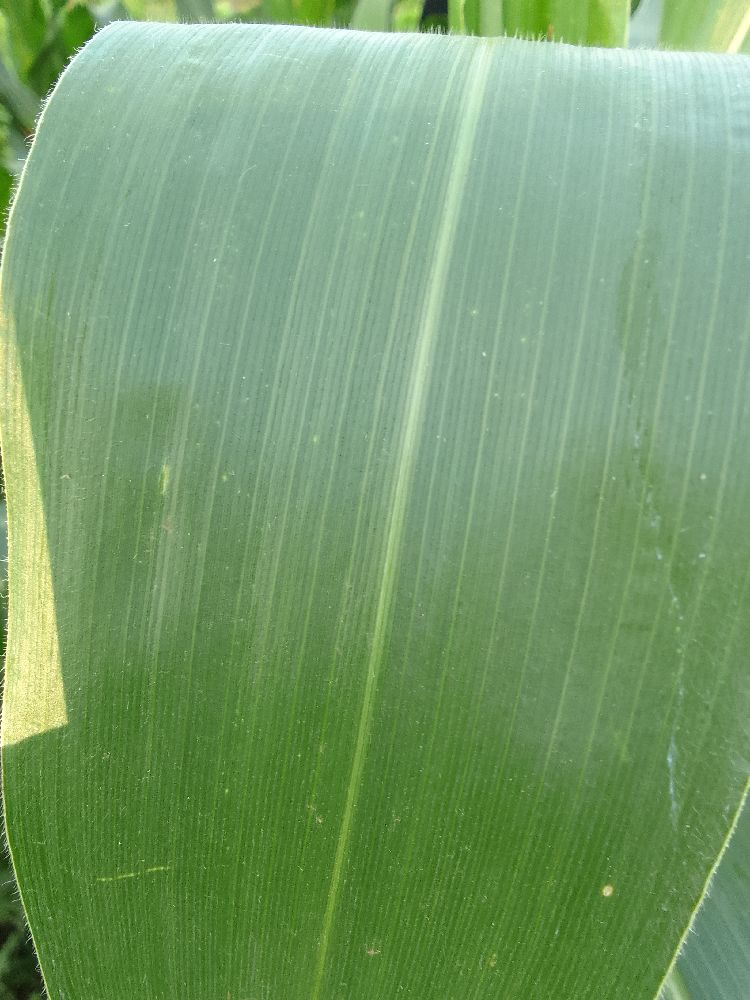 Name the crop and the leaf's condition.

maize, healthy
